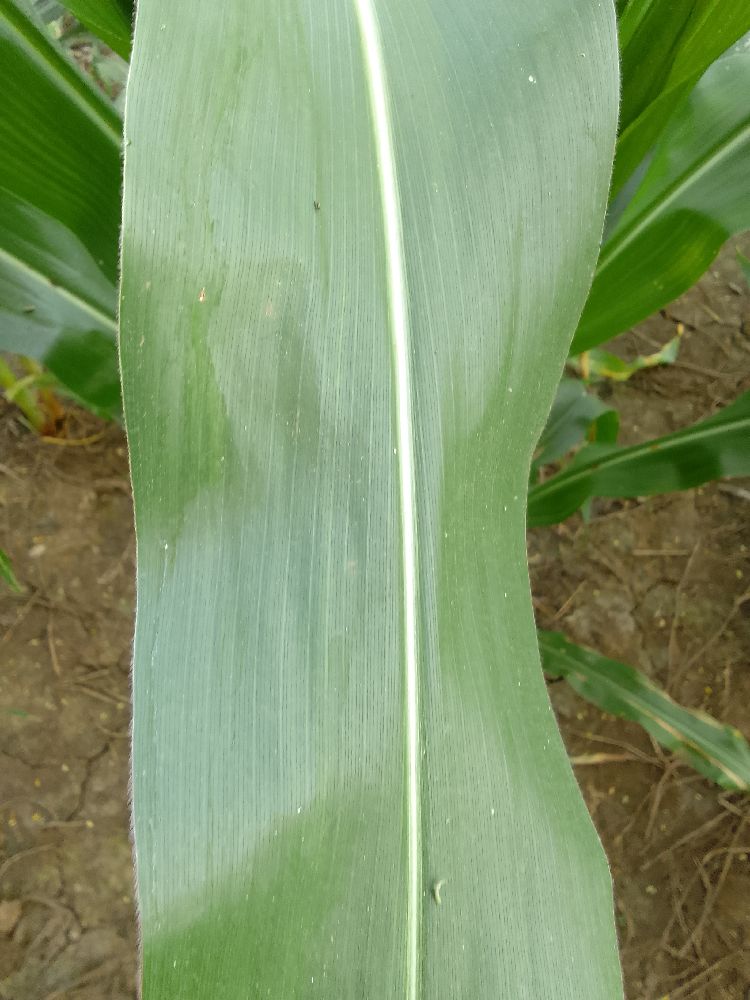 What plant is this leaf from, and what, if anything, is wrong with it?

maize, healthy
